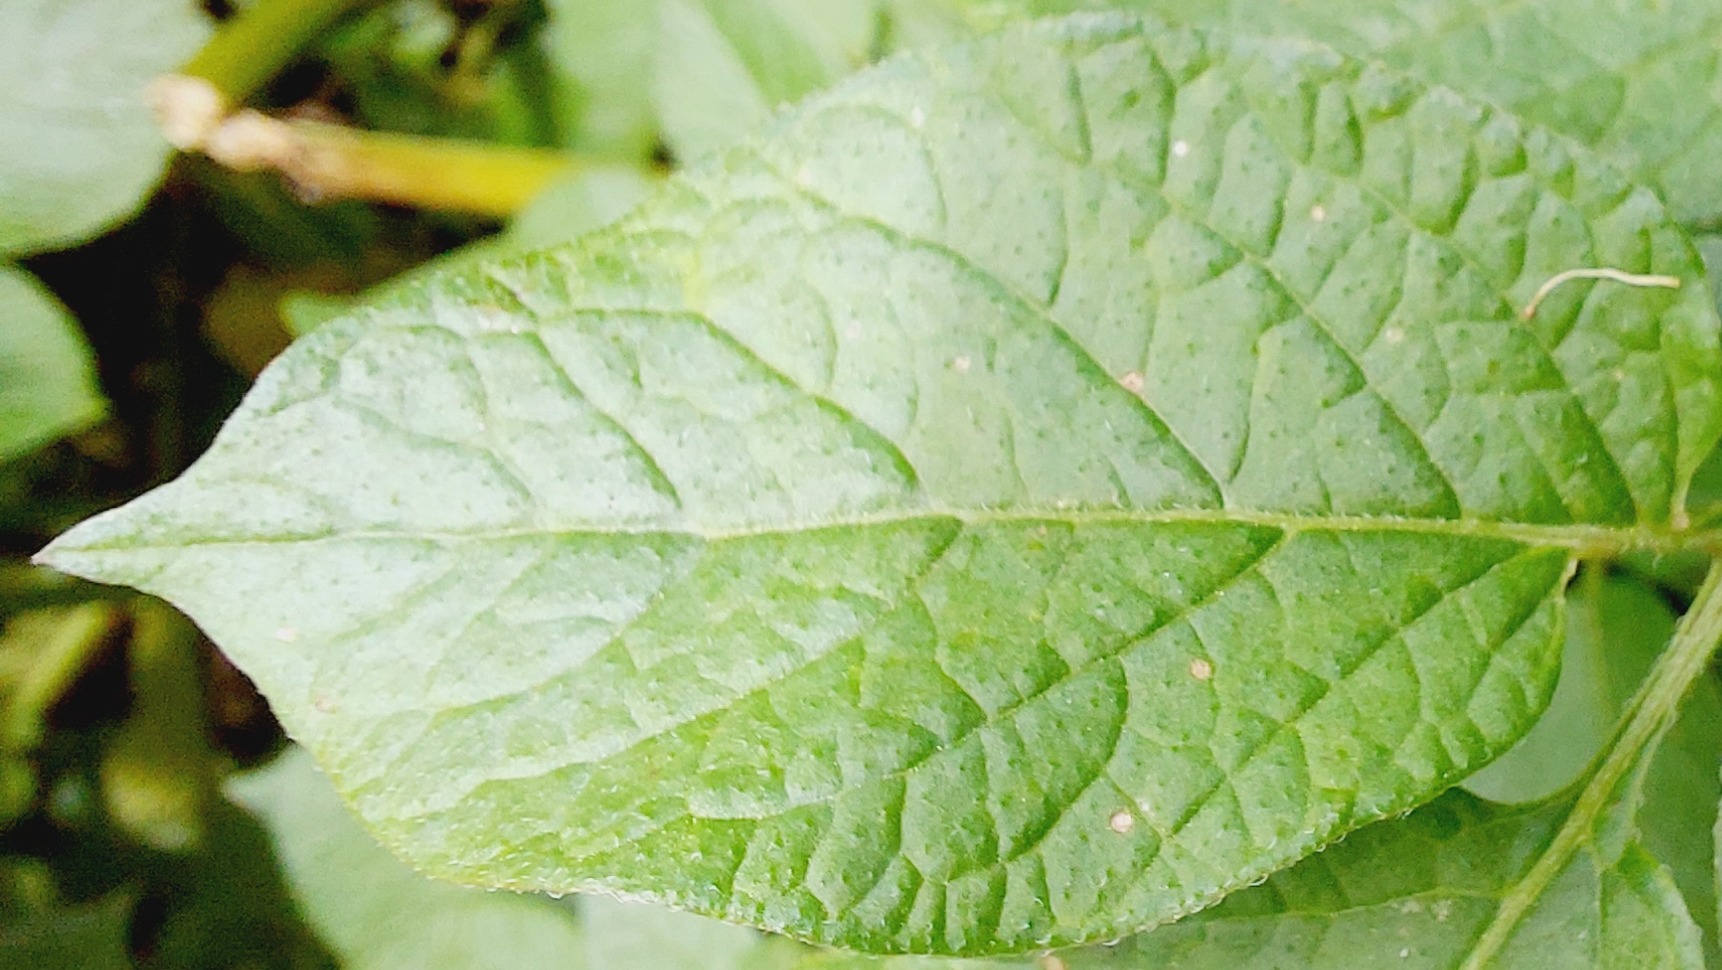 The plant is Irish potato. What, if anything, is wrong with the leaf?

healthy
